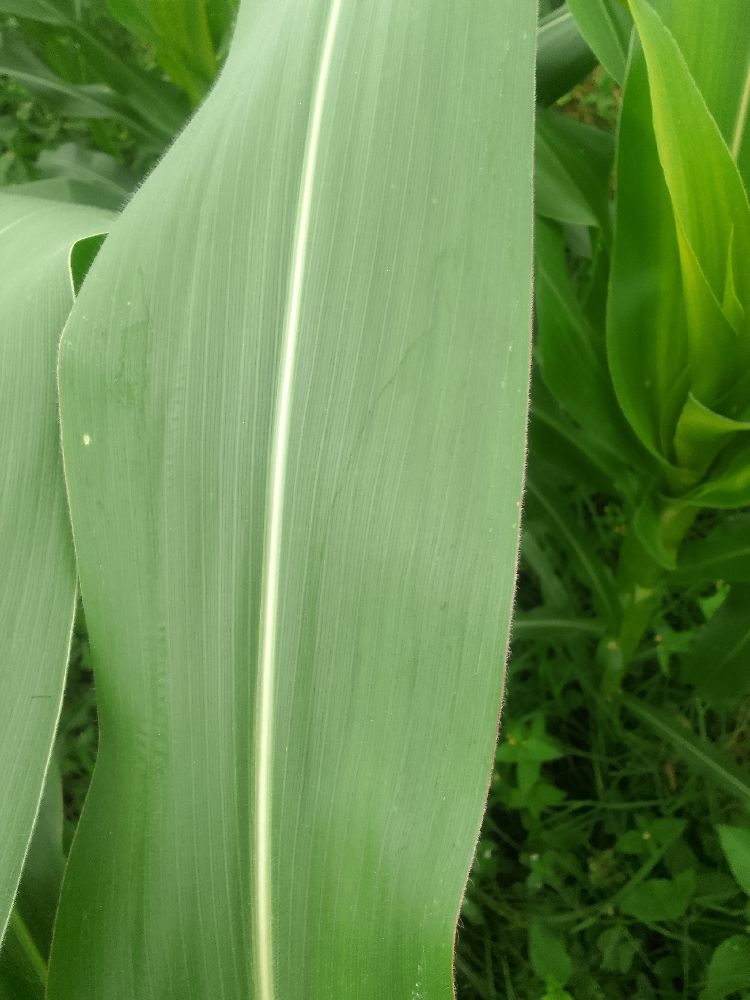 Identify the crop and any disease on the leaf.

maize, healthy
